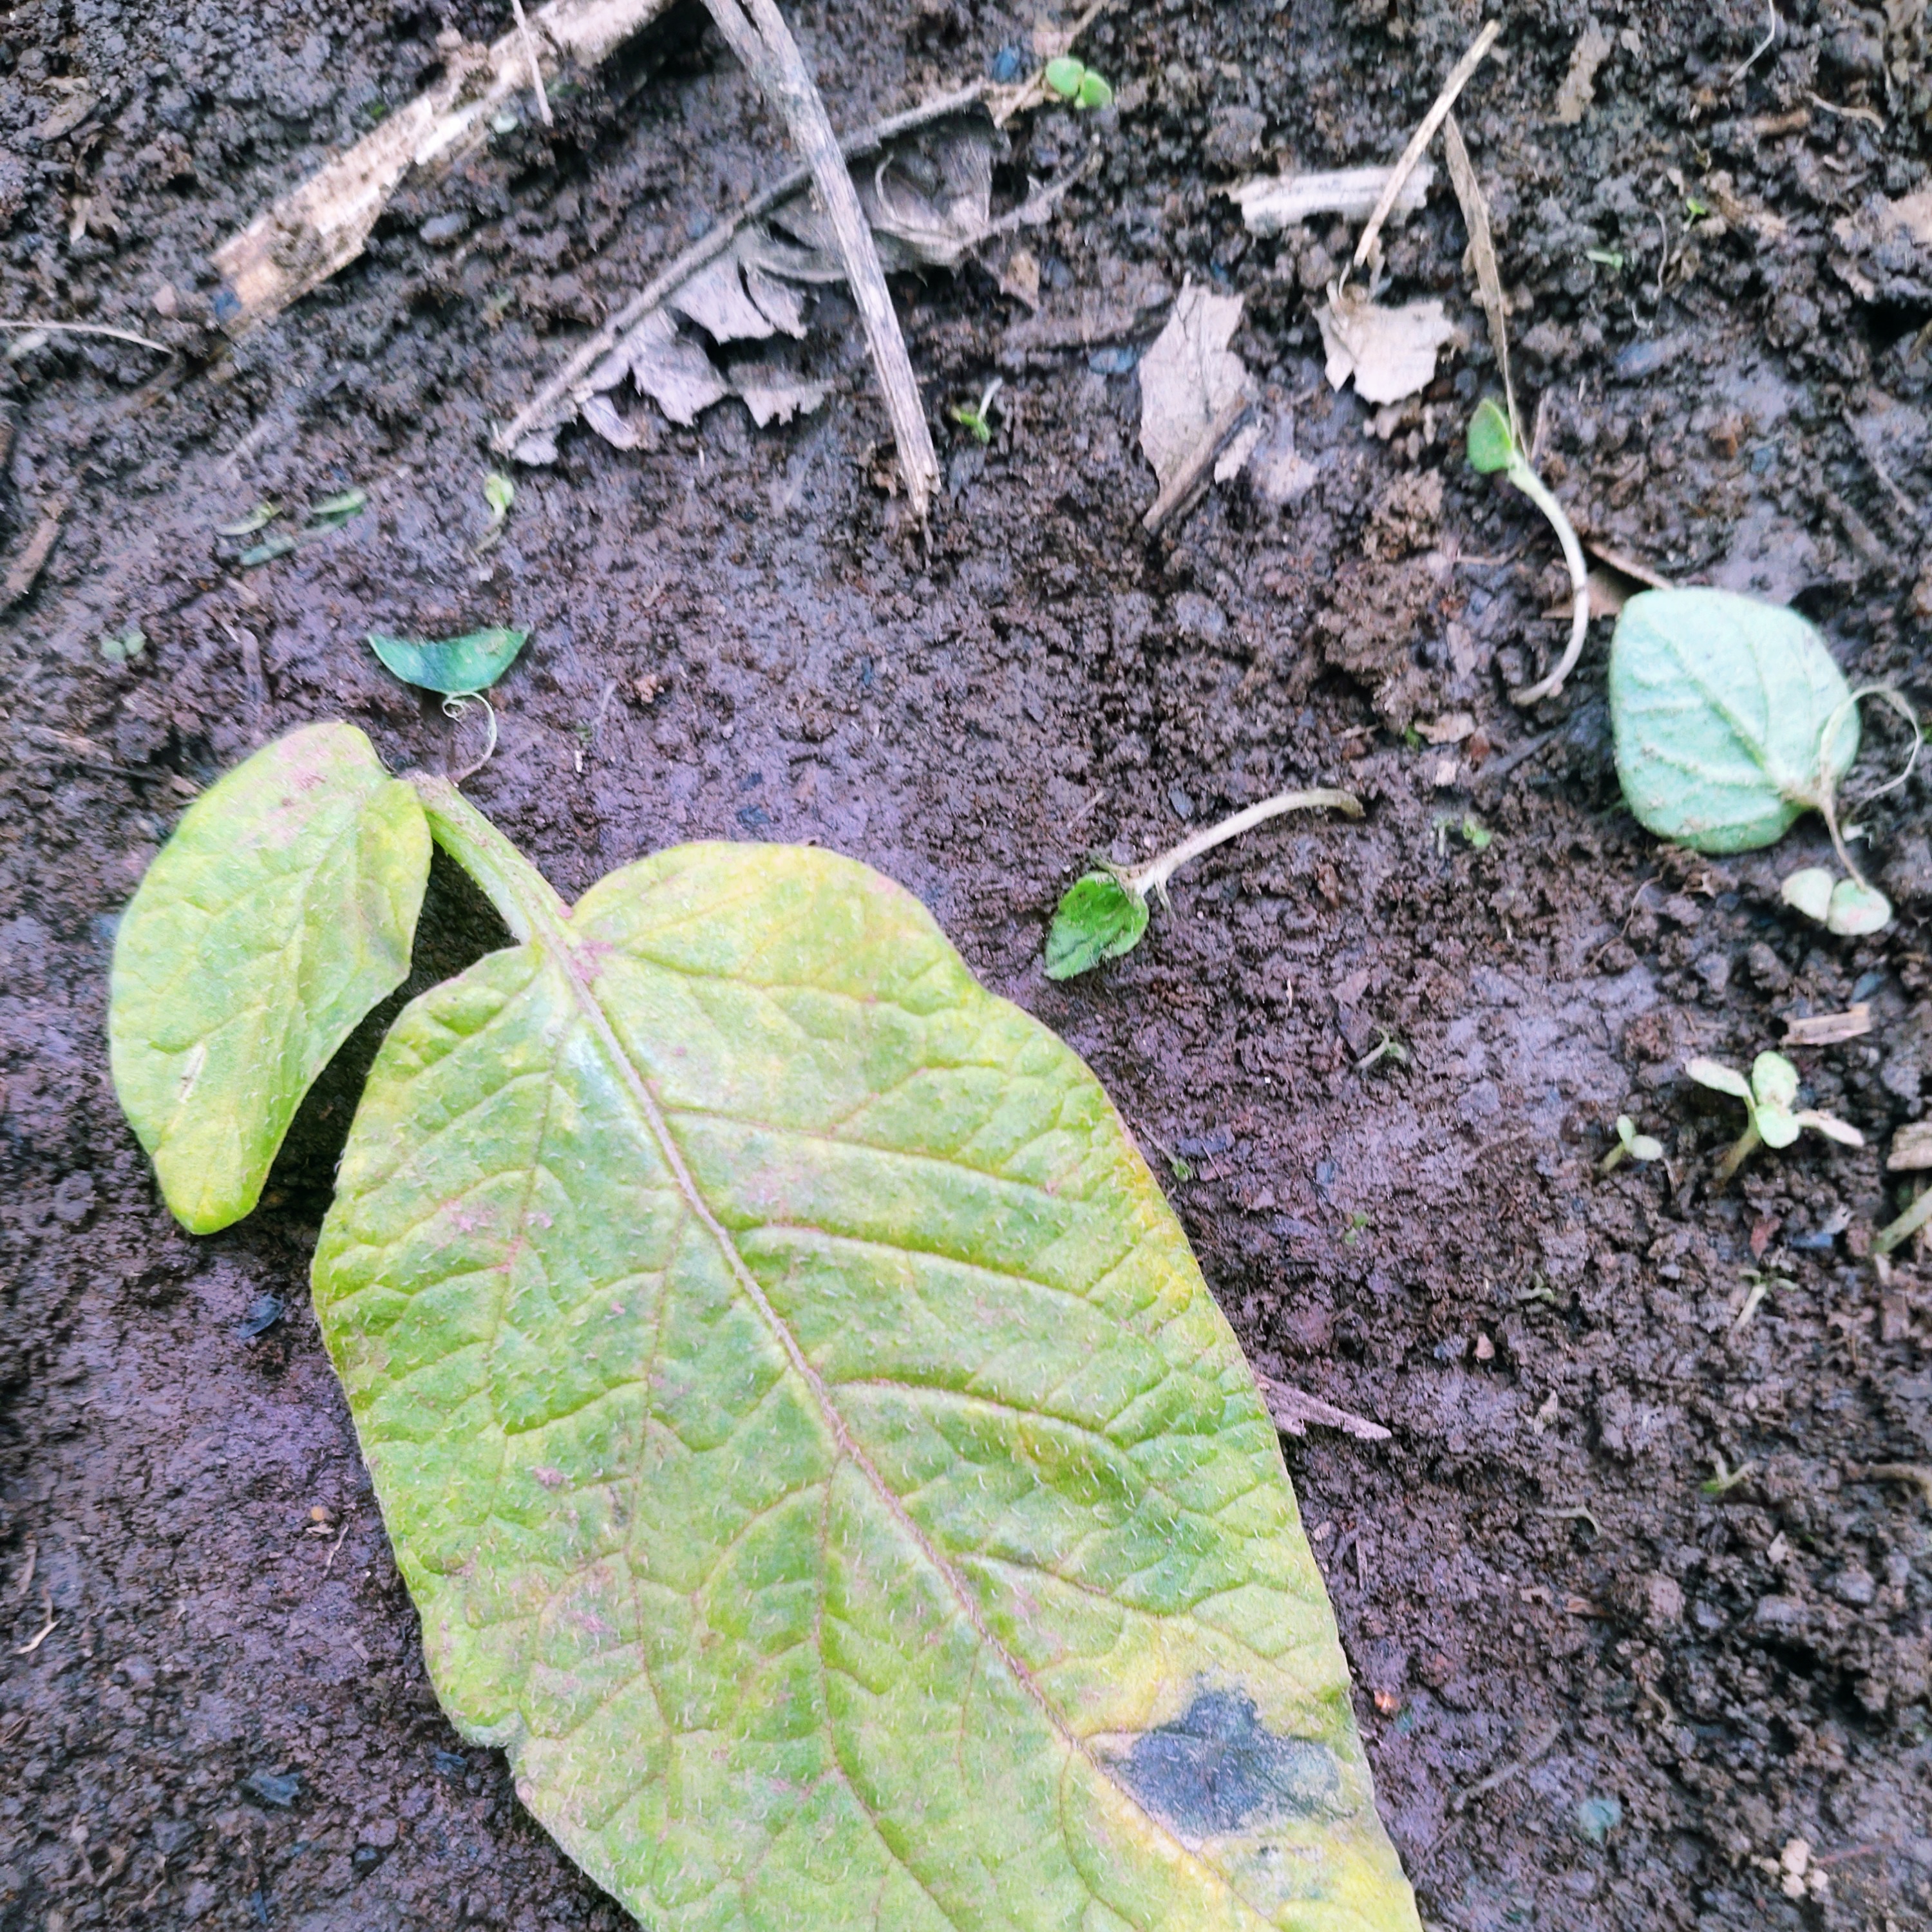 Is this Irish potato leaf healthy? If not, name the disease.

late blight
